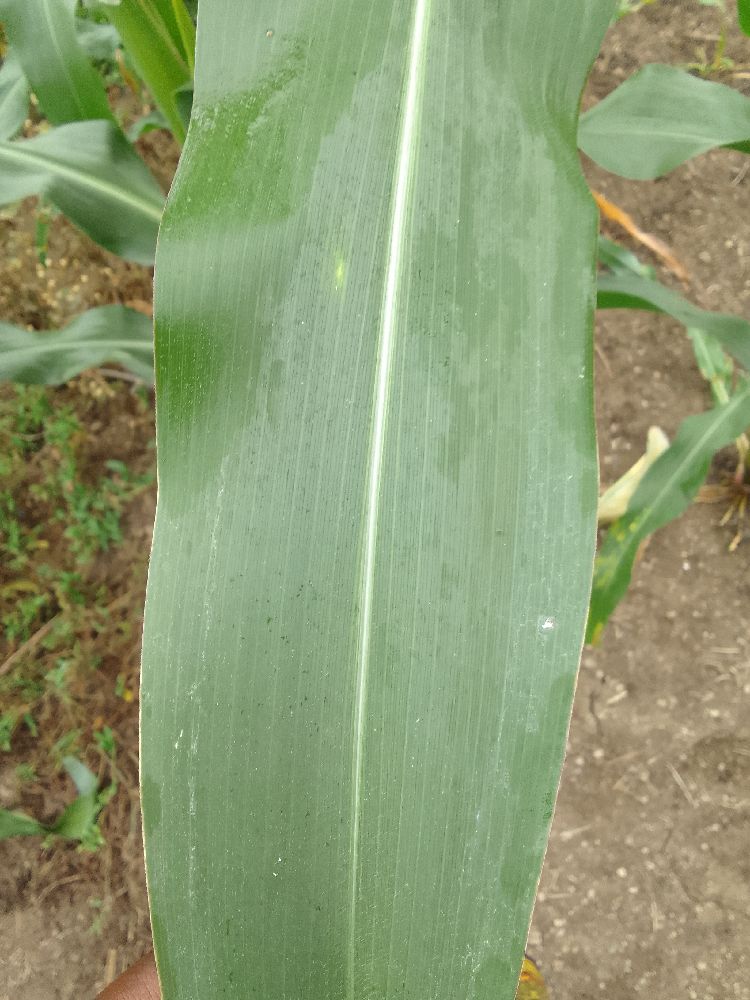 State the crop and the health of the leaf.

maize, healthy
